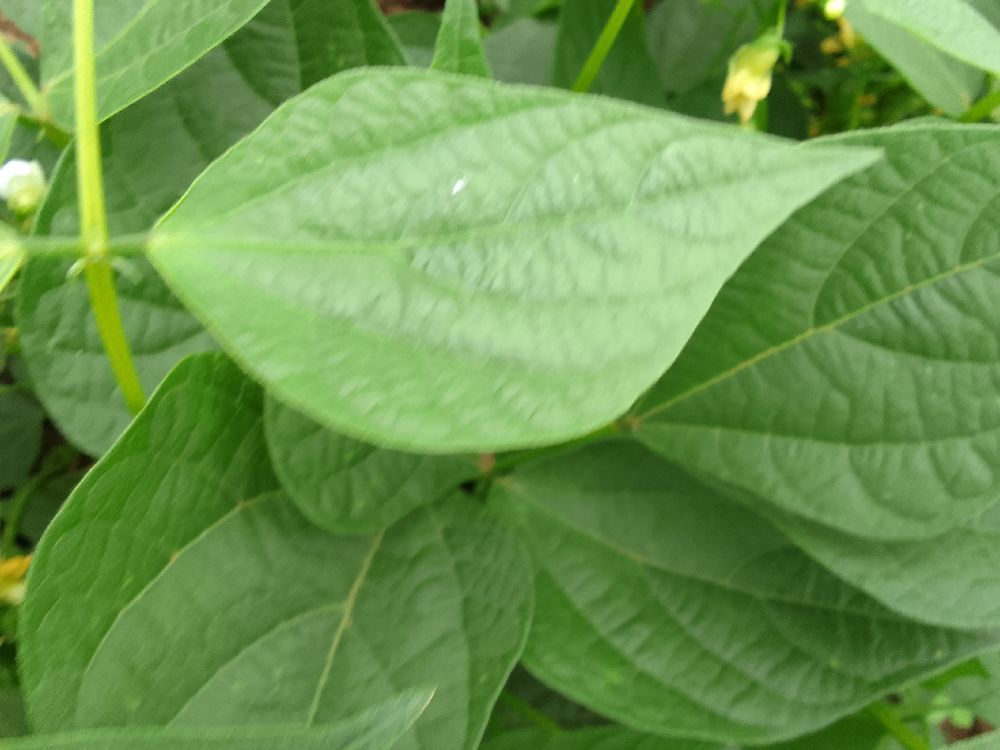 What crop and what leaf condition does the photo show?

common bean, healthy
